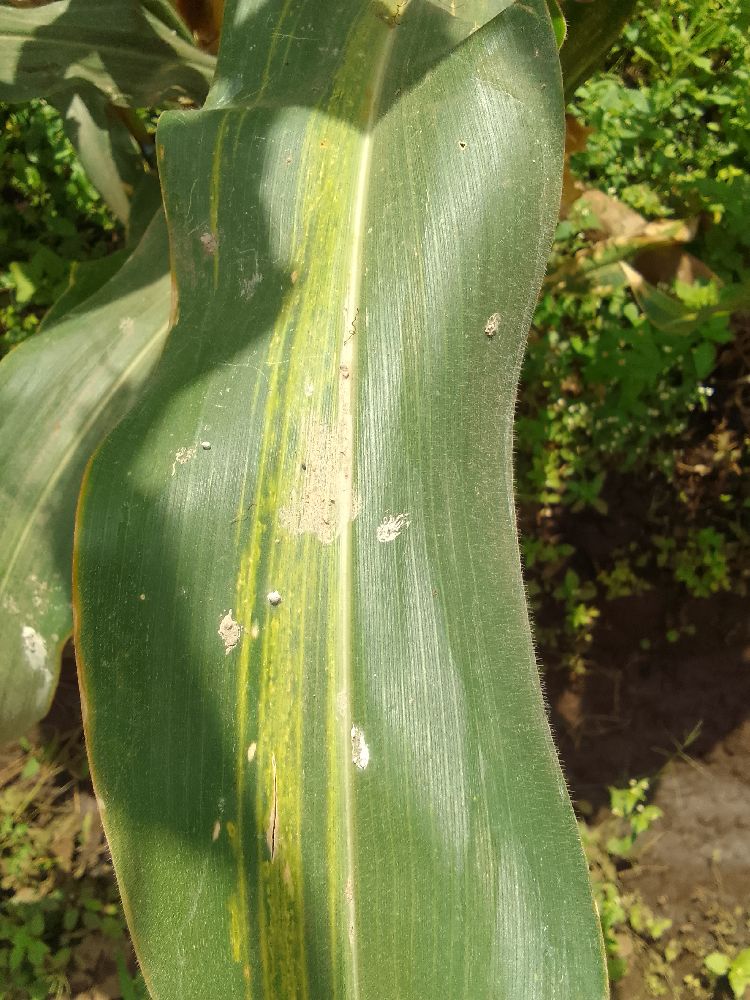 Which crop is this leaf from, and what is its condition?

maize, maize lethal necrosis
